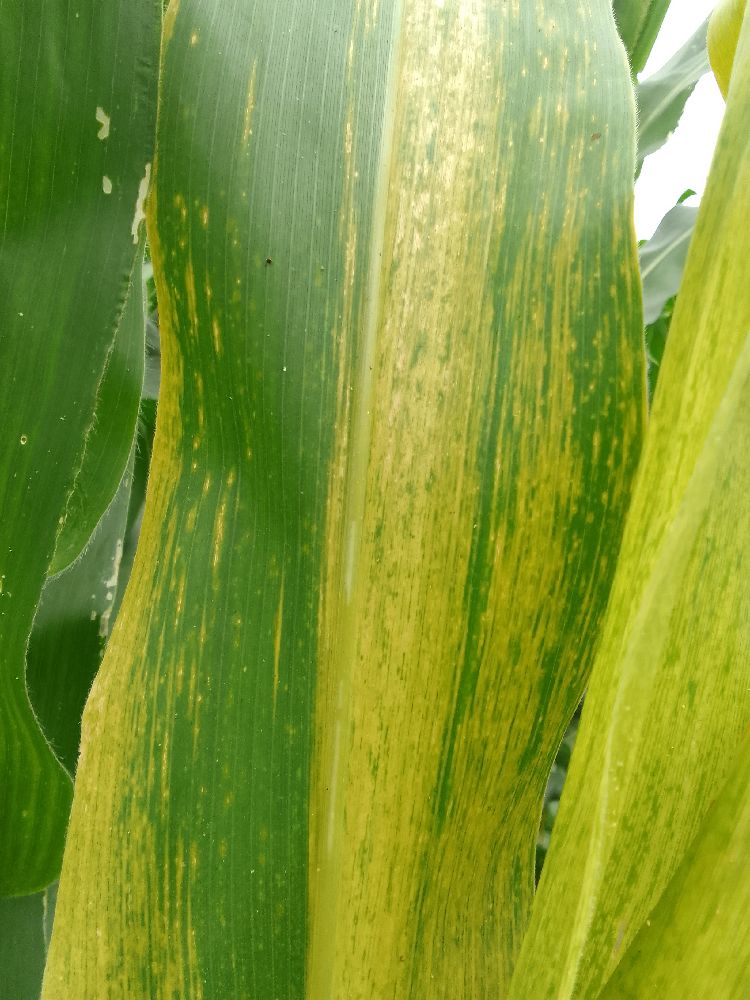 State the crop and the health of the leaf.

maize, maize lethal necrosis
